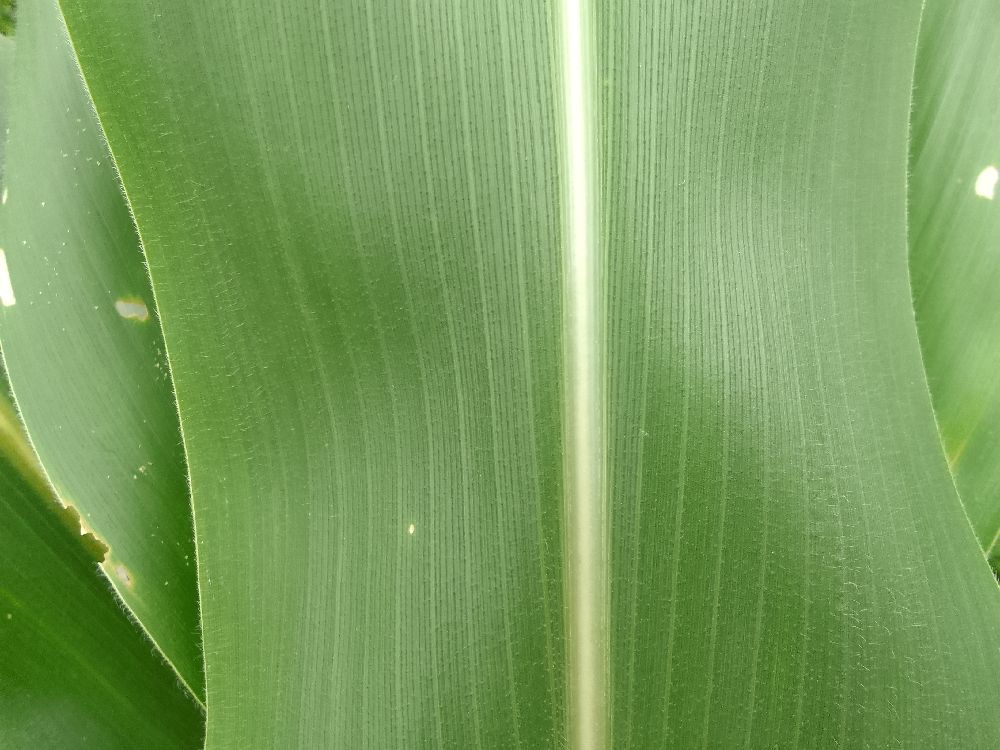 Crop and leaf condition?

maize, healthy
